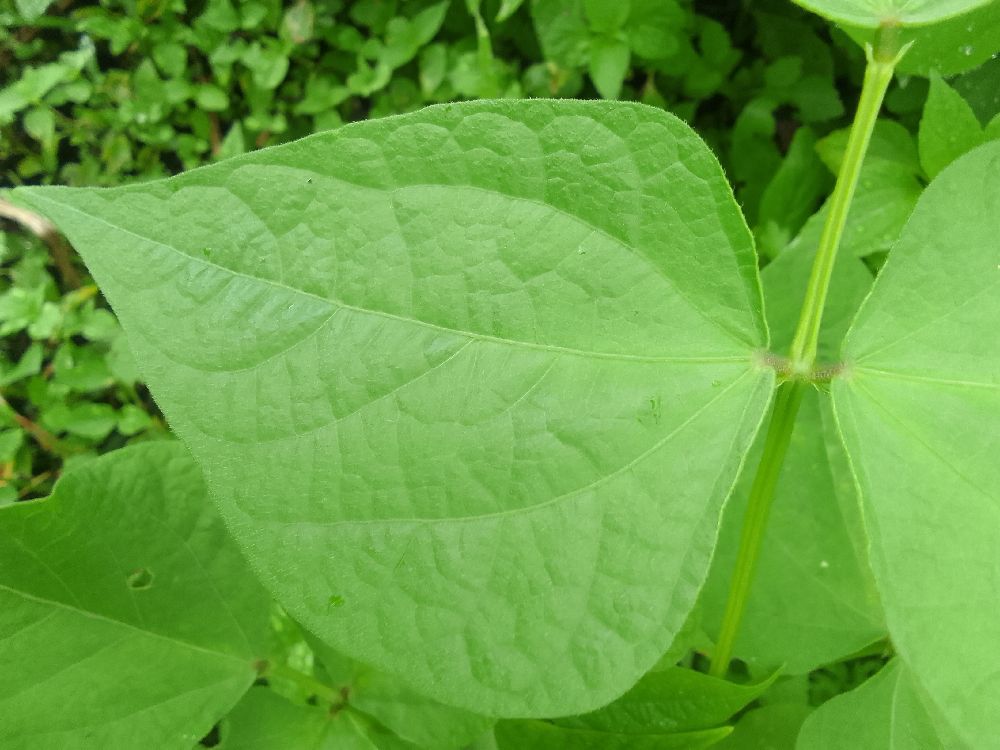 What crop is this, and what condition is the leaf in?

common bean, healthy
